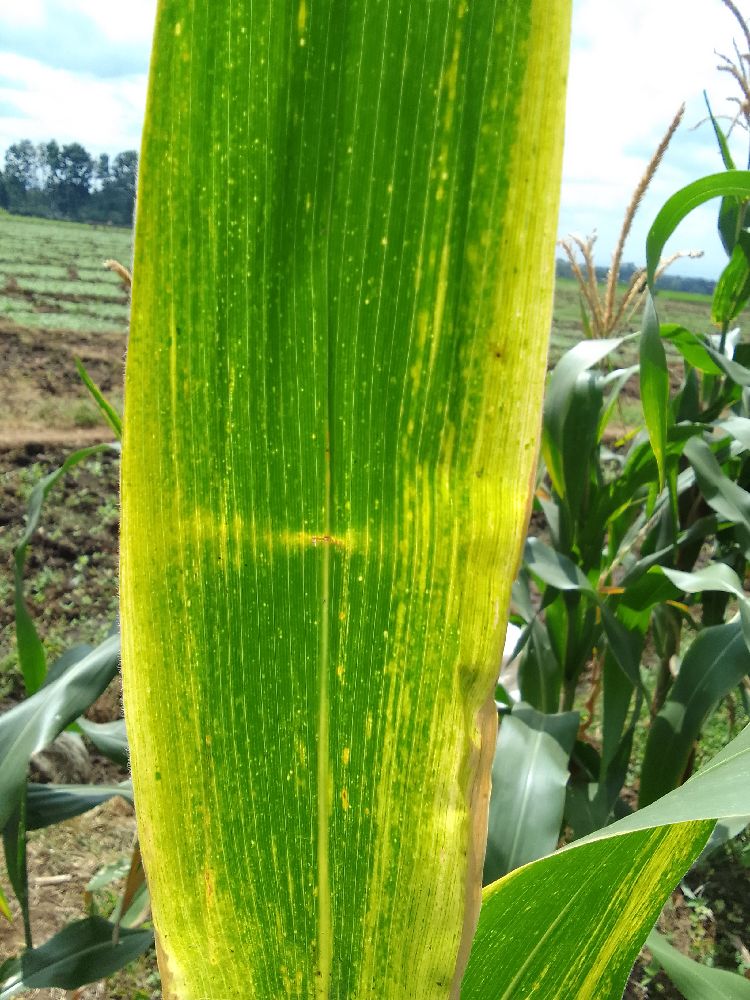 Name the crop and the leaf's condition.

maize, maize lethal necrosis
